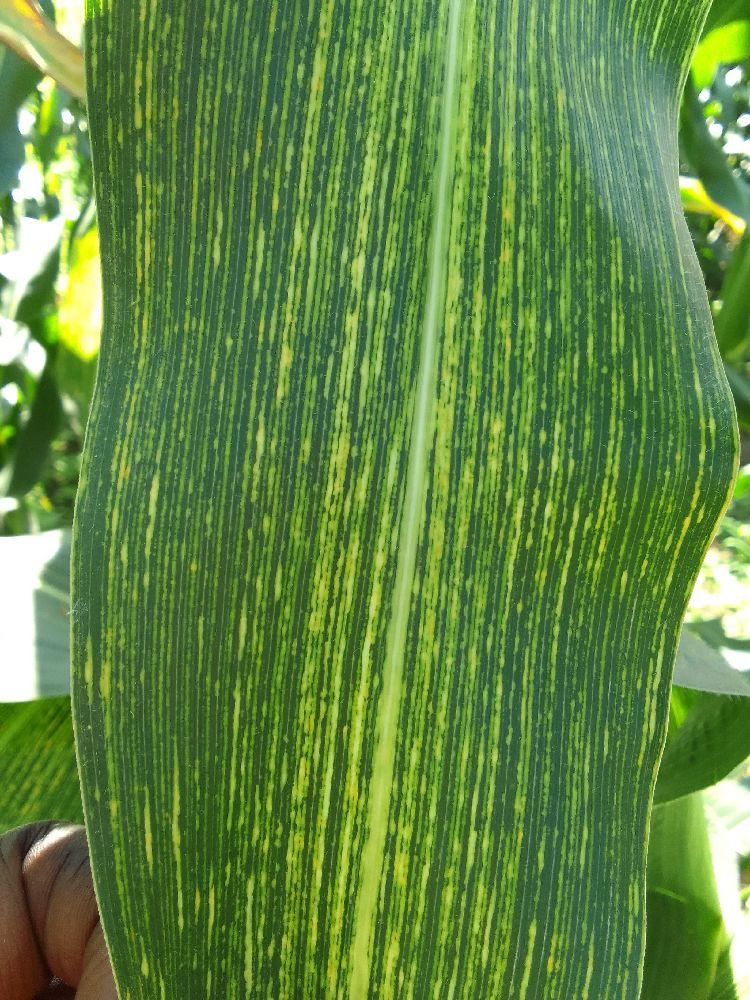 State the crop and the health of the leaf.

maize, maize streak virus
